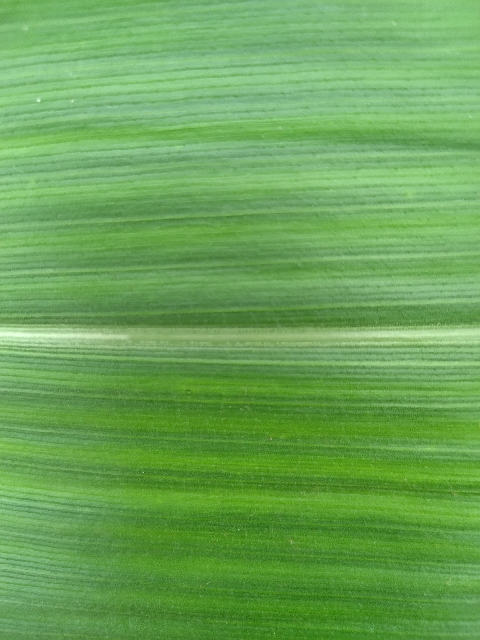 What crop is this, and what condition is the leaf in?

maize, healthy
